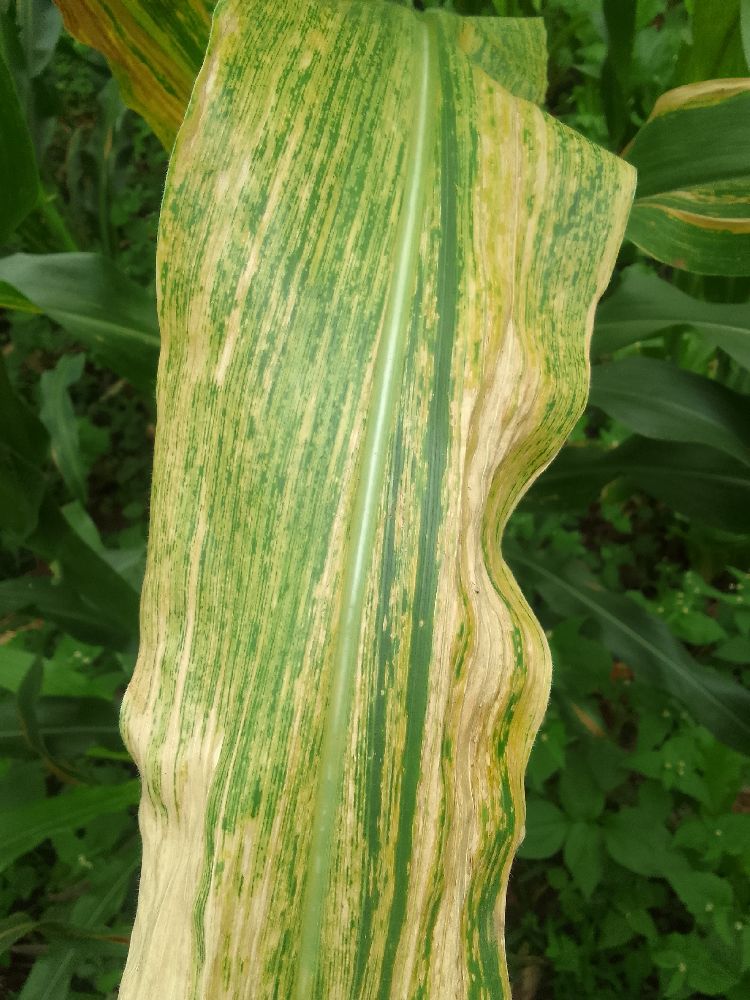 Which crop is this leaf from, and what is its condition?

maize, maize lethal necrosis
